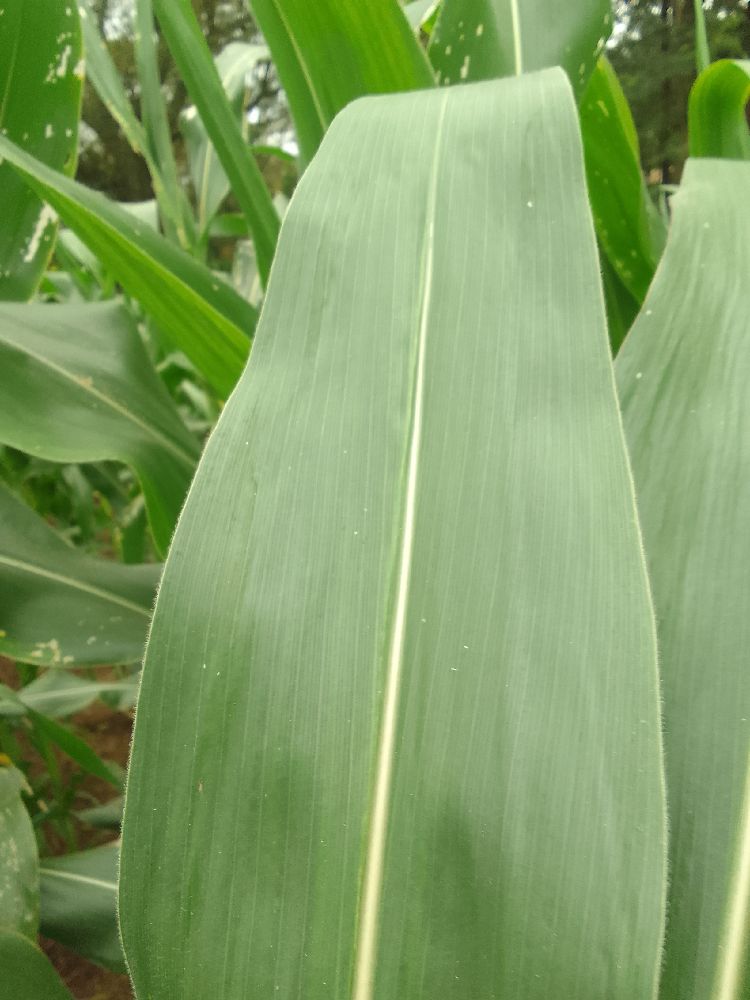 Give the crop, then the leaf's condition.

maize, healthy
